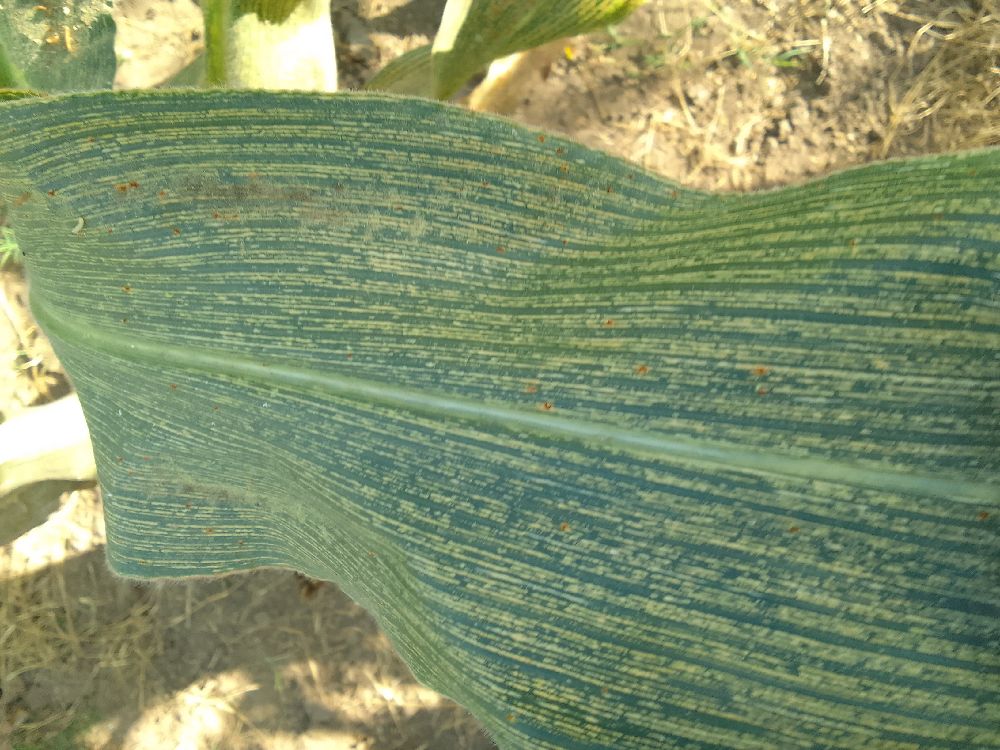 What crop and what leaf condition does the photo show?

maize, maize streak virus
